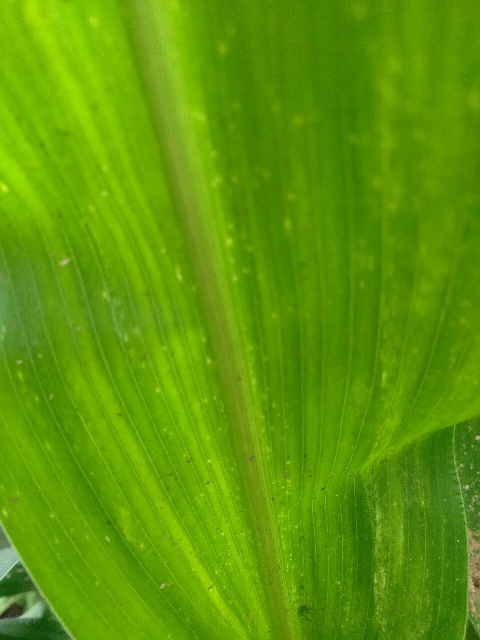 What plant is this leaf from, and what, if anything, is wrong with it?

maize, maize lethal necrosis
